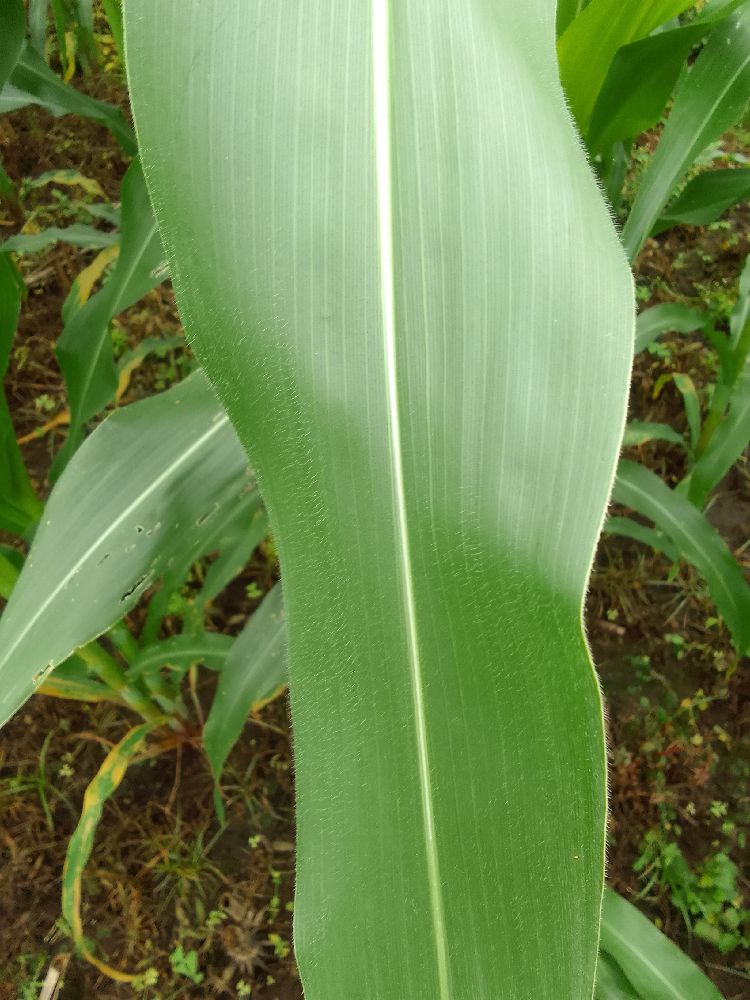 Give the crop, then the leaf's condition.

maize, healthy
